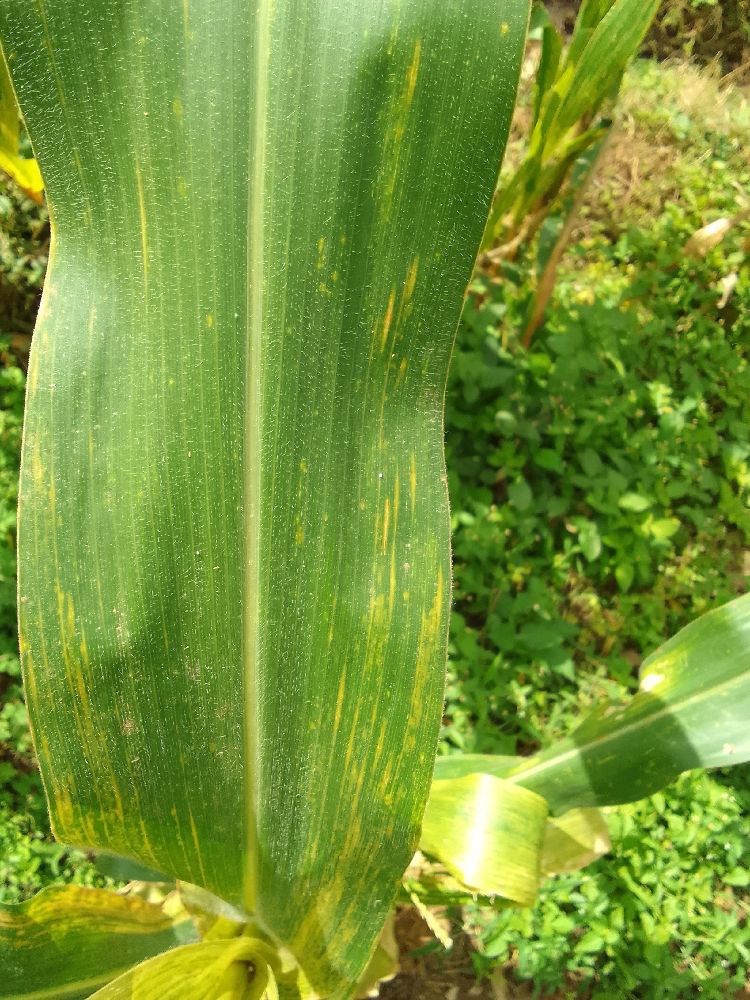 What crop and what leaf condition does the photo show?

maize, maize lethal necrosis
